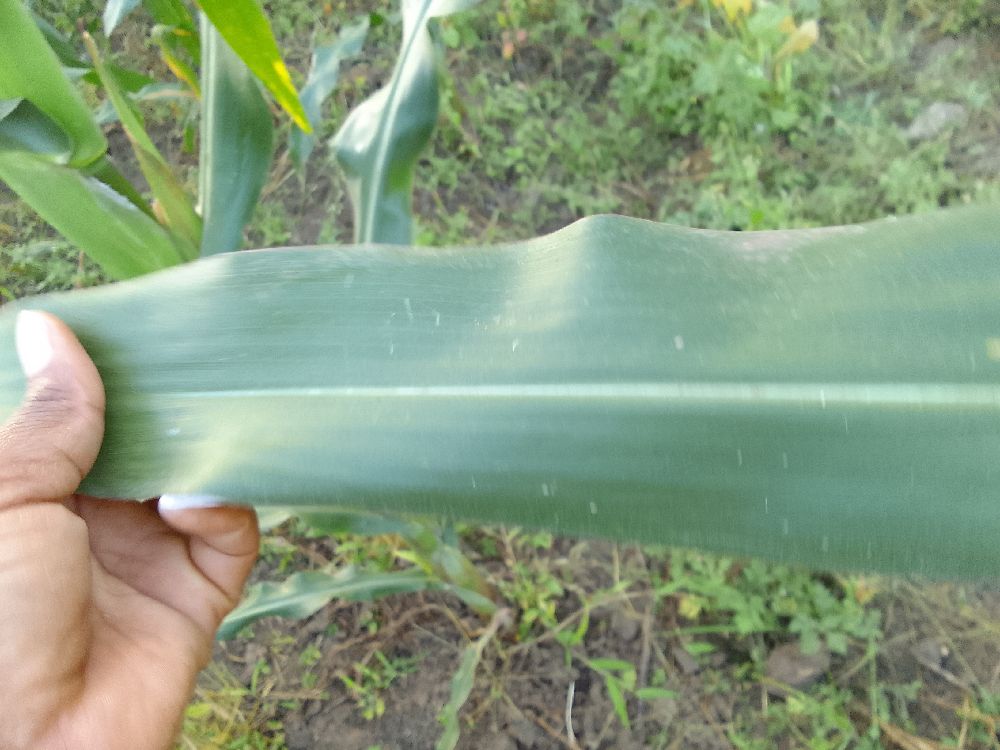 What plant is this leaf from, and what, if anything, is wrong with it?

maize, healthy
